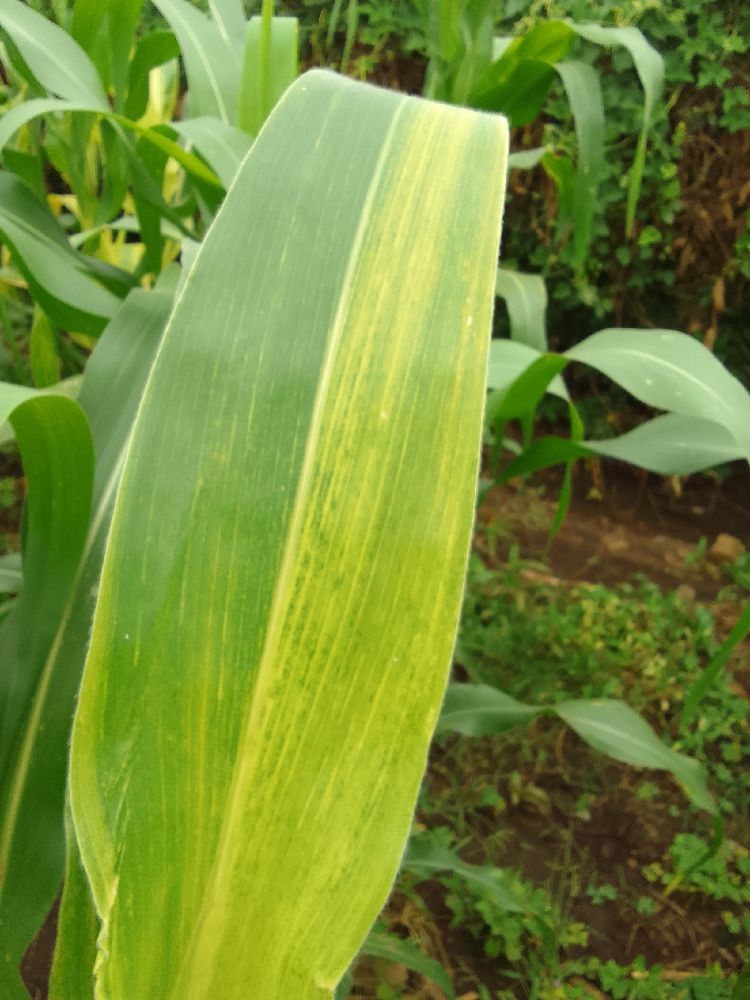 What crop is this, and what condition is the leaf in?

maize, maize lethal necrosis
